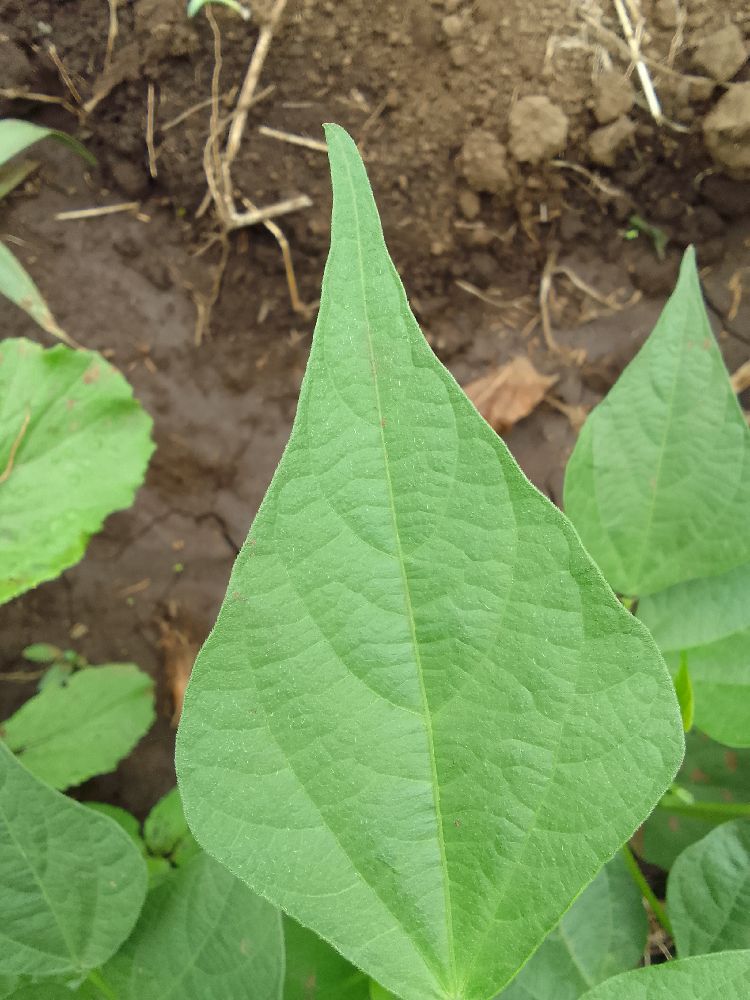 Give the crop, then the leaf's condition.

common bean, healthy
